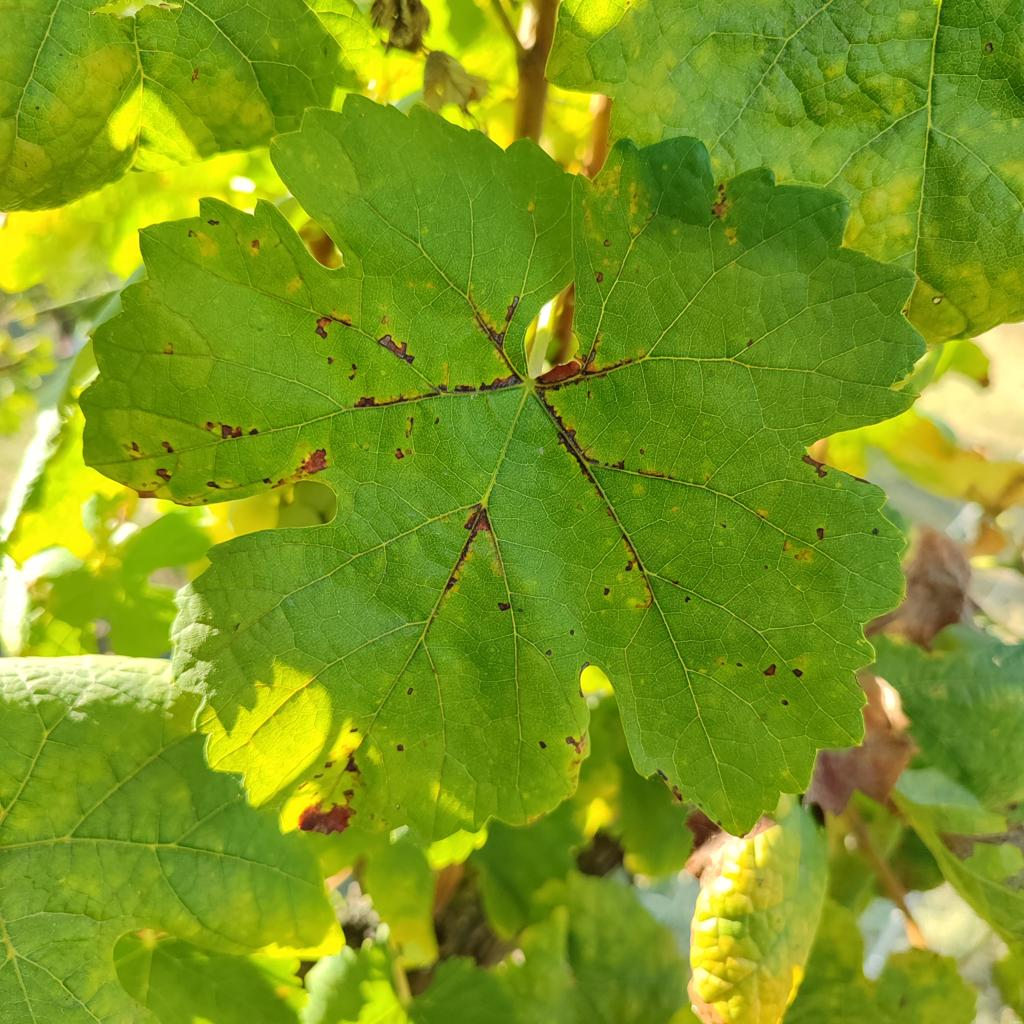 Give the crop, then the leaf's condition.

grapevine, downy mildew
